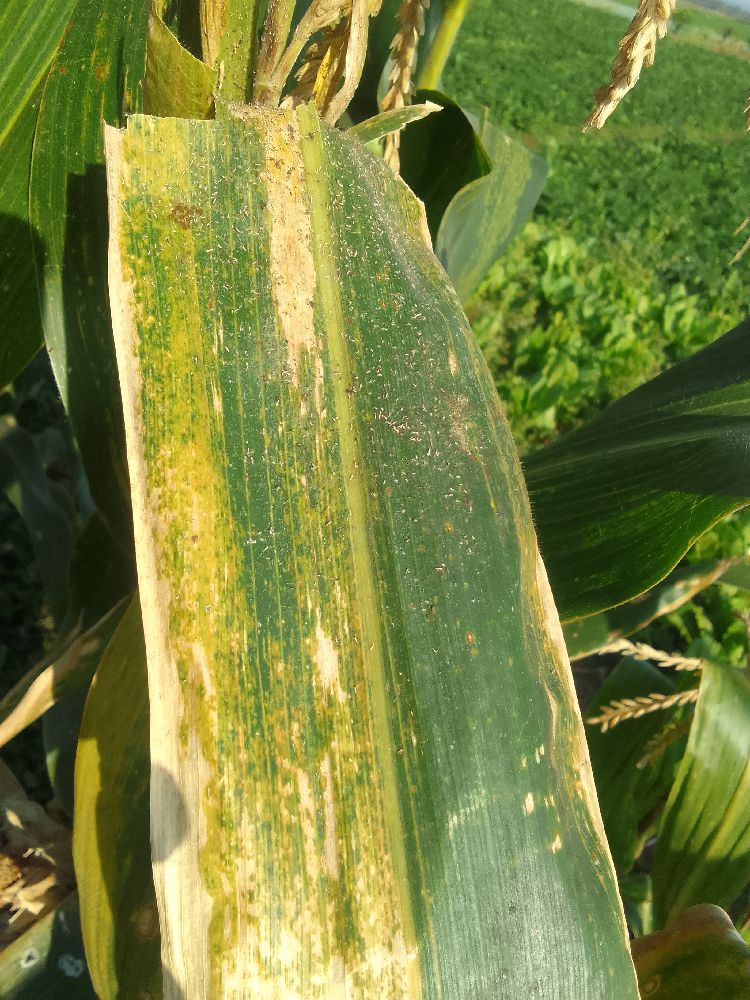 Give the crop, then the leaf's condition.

maize, maize lethal necrosis
